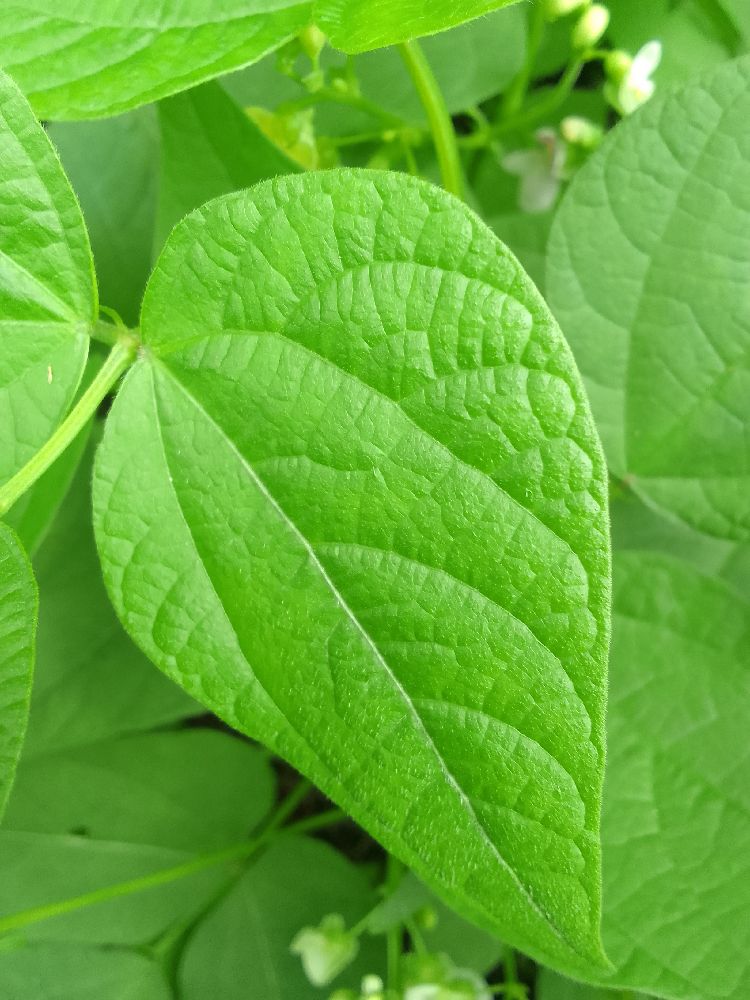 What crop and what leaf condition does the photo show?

common bean, healthy
